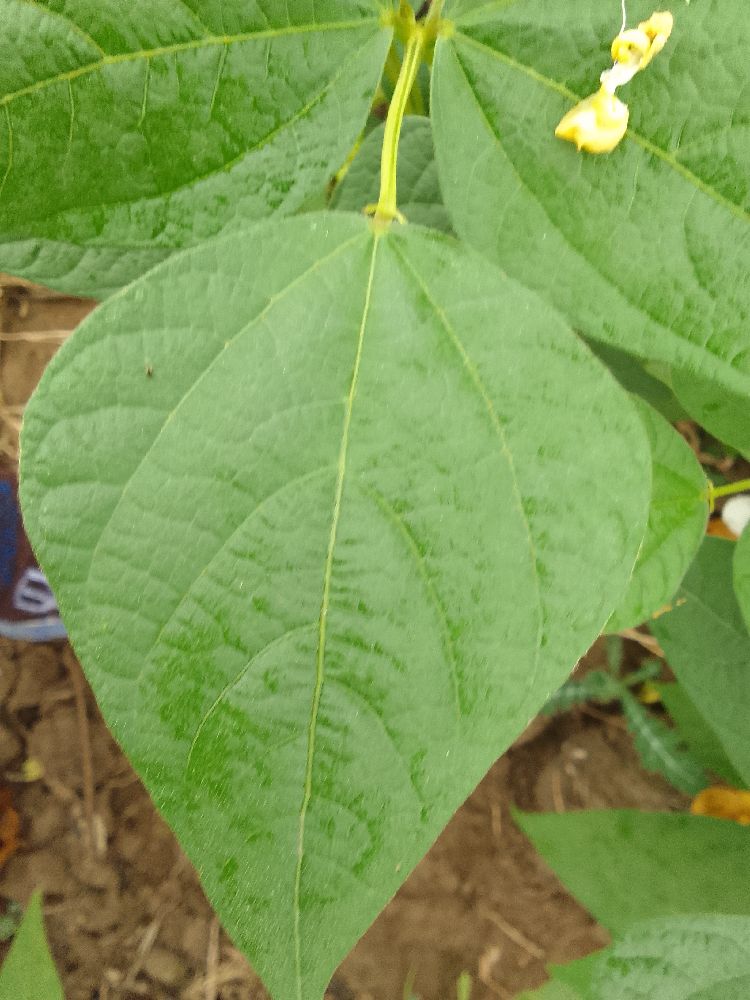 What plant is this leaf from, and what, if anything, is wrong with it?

common bean, healthy
